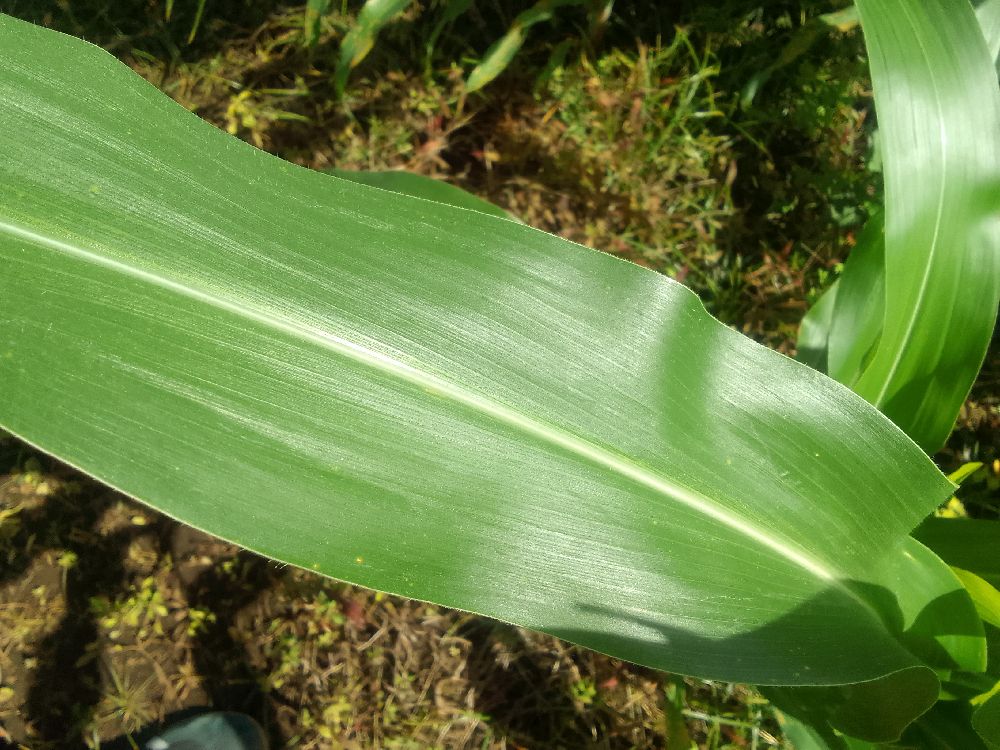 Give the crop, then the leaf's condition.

maize, healthy
